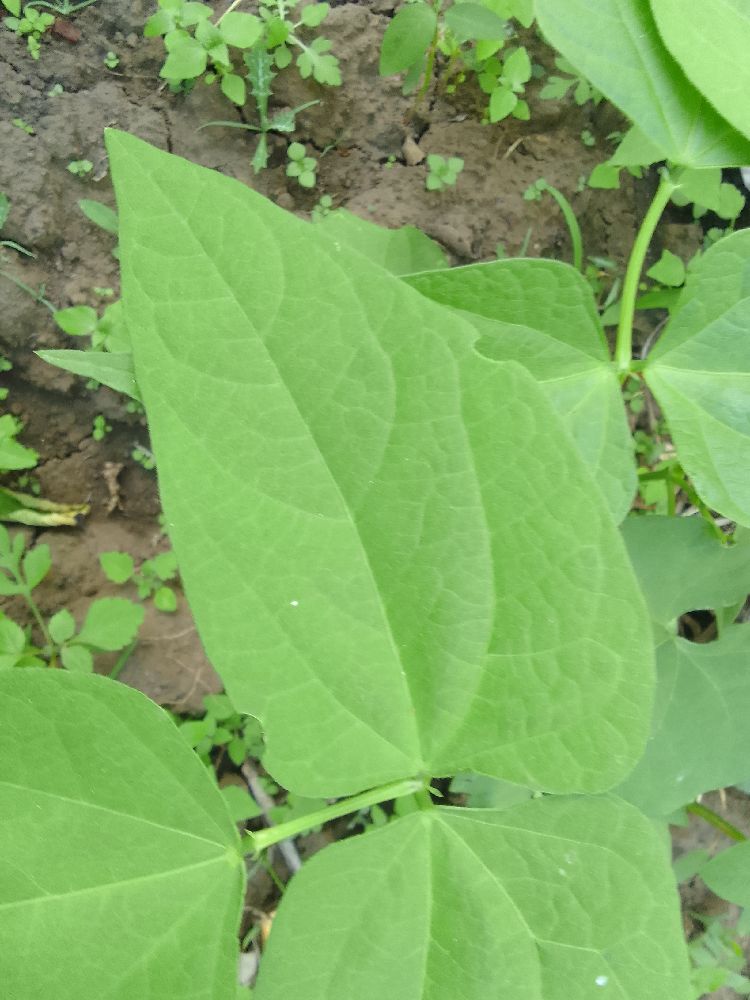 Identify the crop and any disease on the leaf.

common bean, healthy
